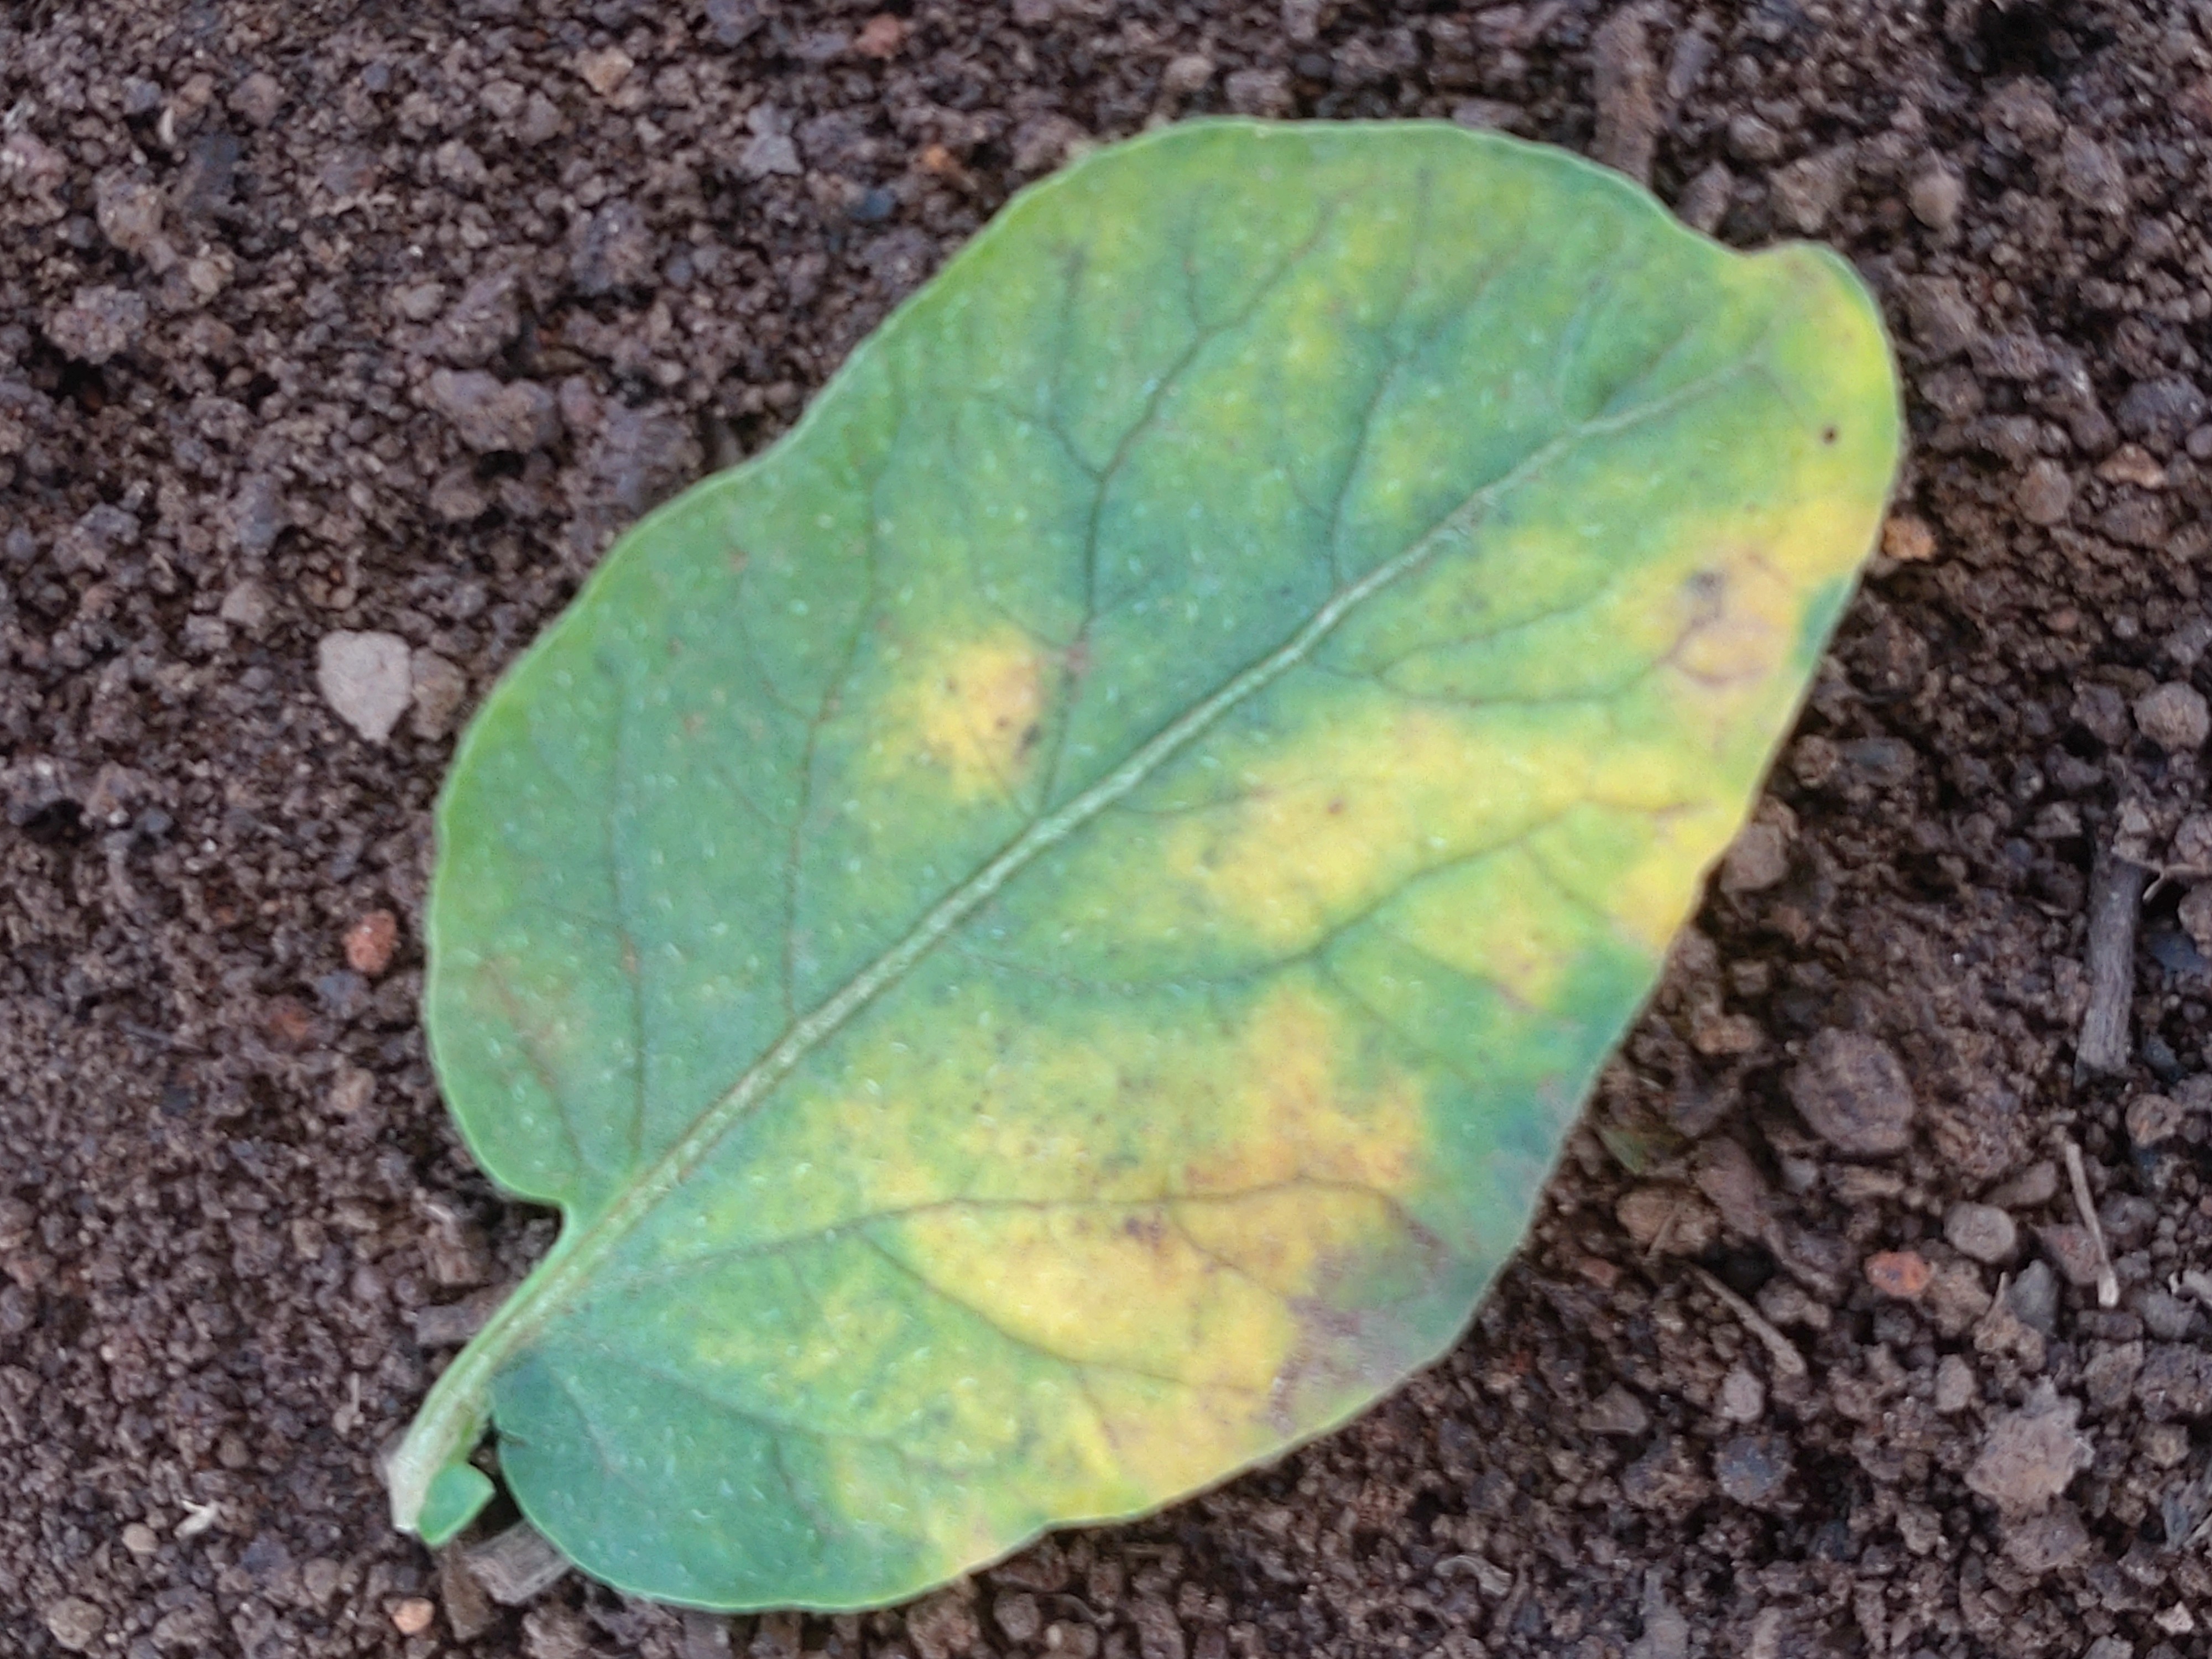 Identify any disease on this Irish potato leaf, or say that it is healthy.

late blight
